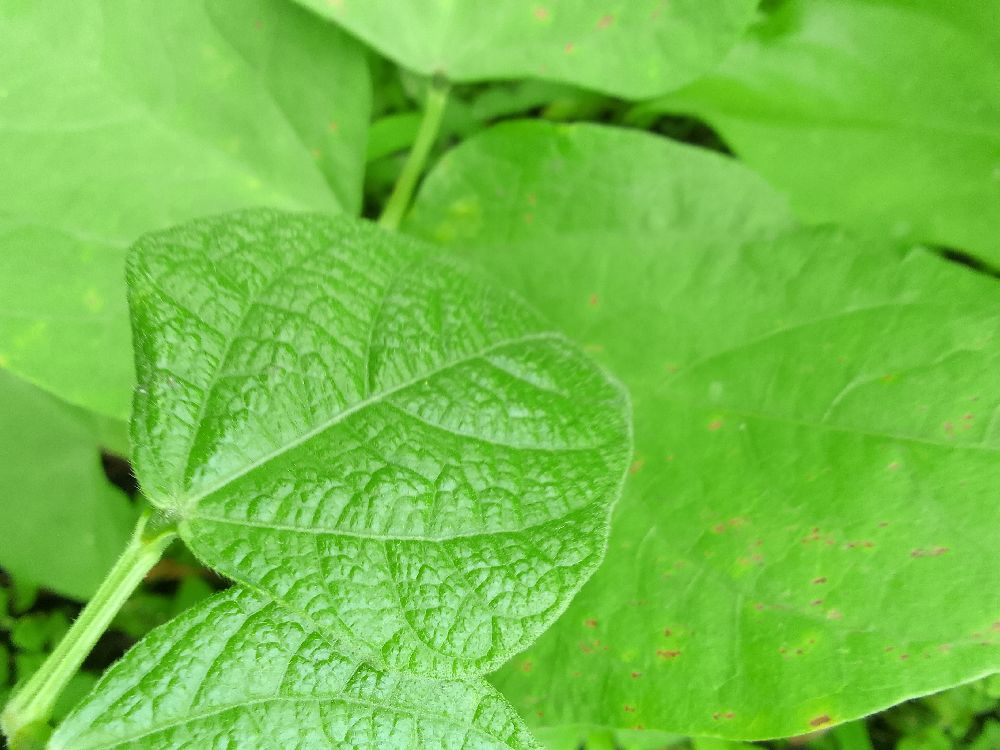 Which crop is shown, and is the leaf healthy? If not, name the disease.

common bean, healthy
